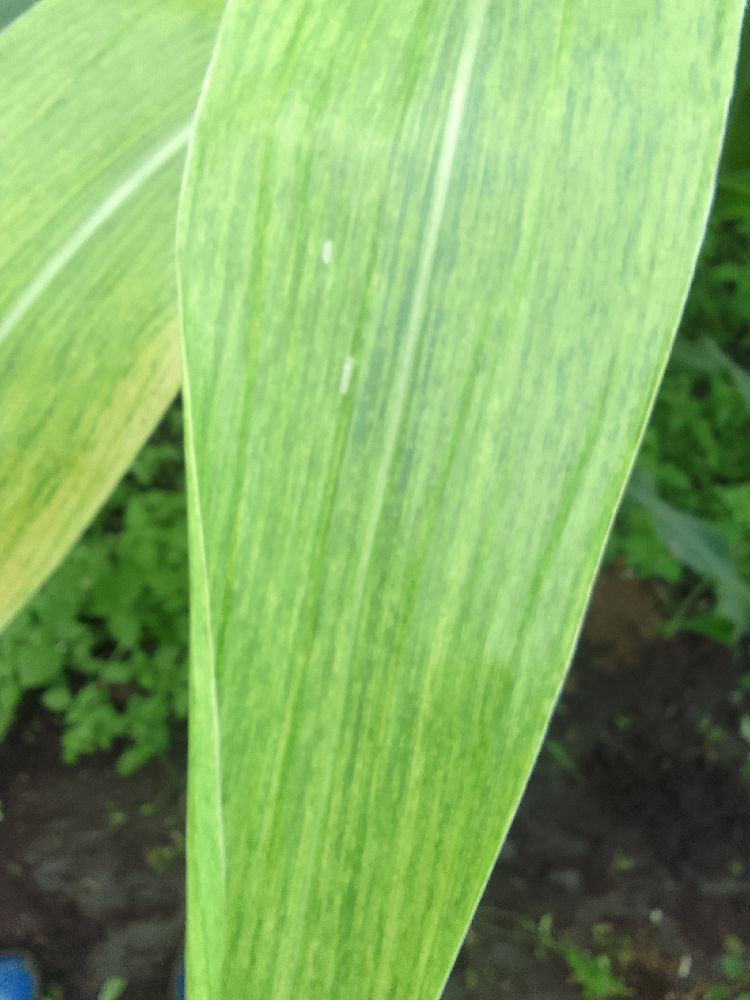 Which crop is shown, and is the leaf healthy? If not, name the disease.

maize, maize lethal necrosis
